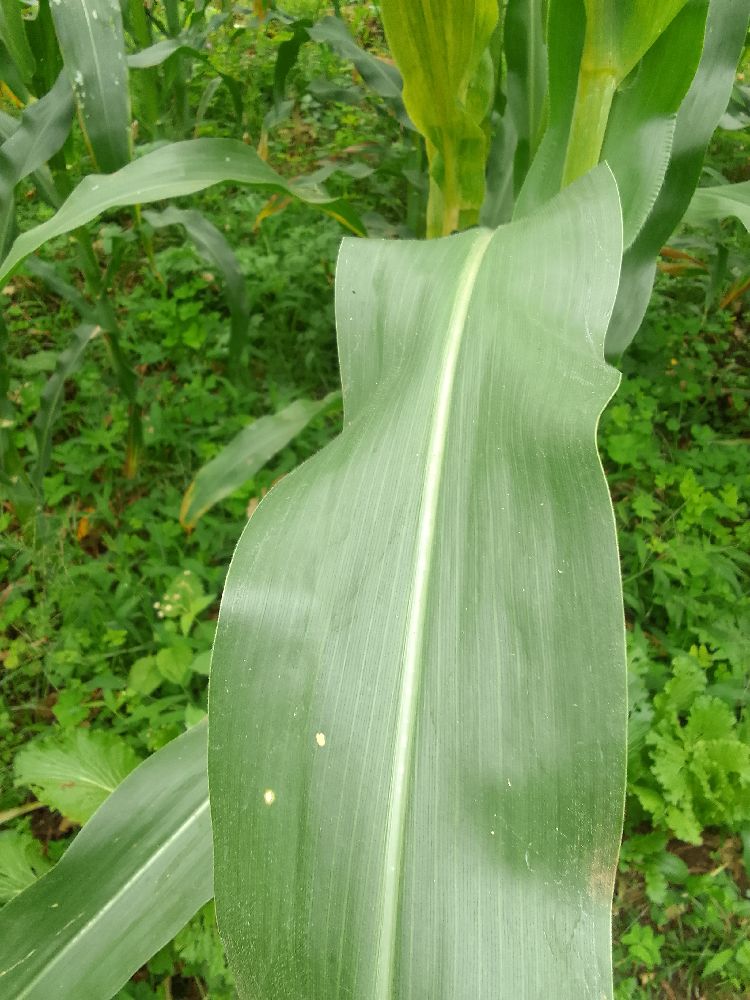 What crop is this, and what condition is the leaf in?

maize, healthy
